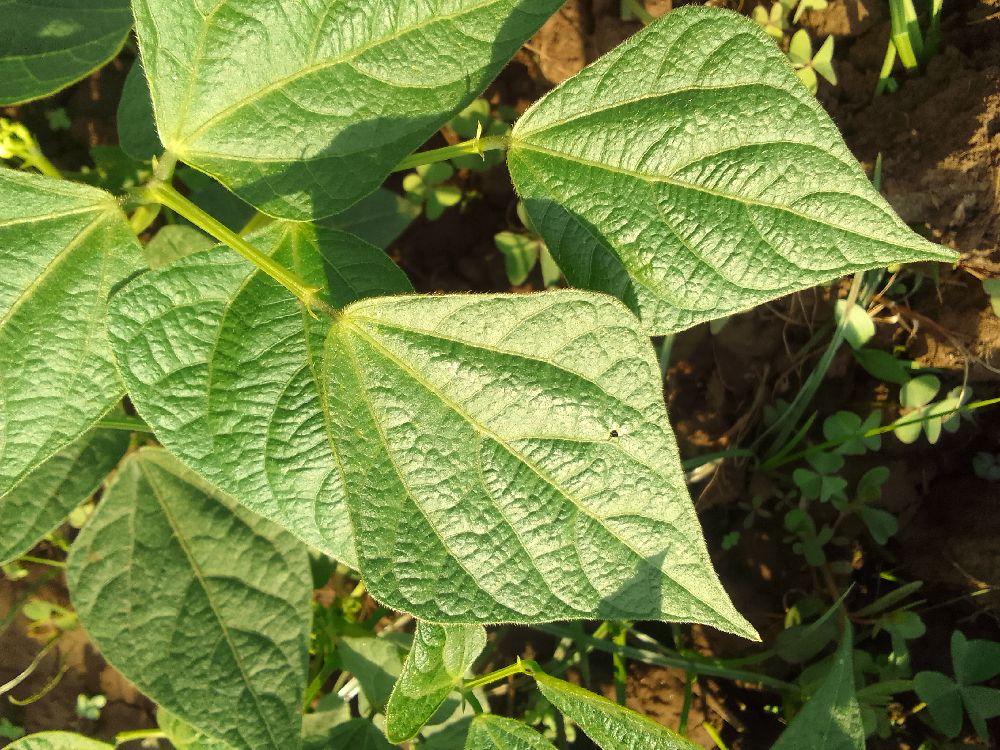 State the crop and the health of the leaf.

common bean, healthy
